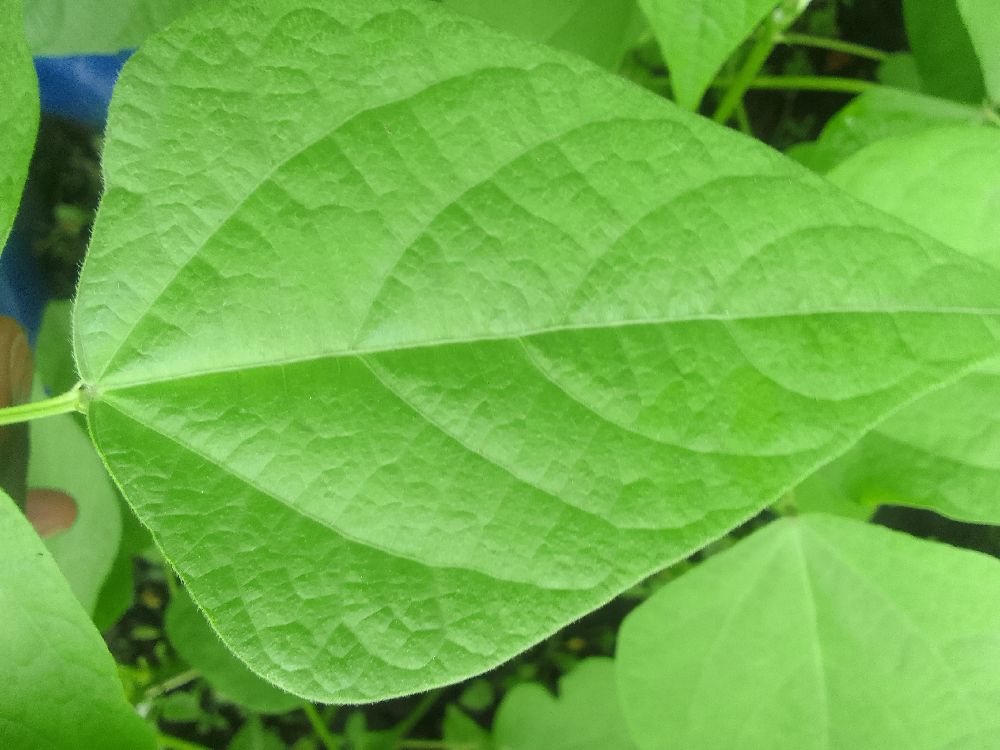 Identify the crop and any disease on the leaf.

common bean, healthy
